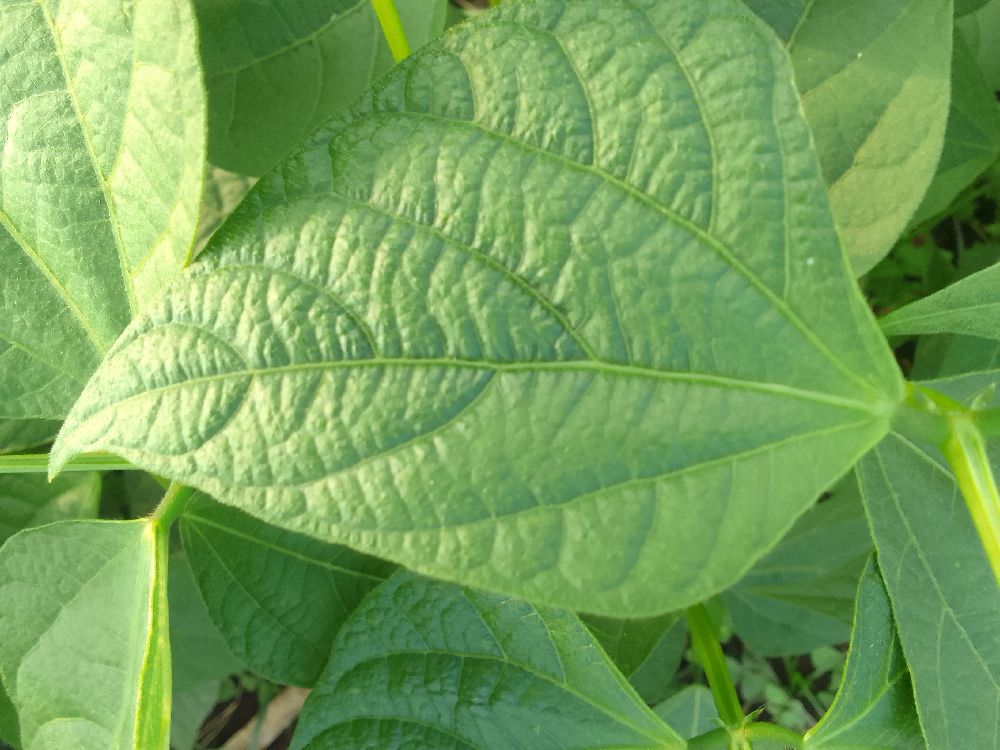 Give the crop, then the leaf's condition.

common bean, healthy
